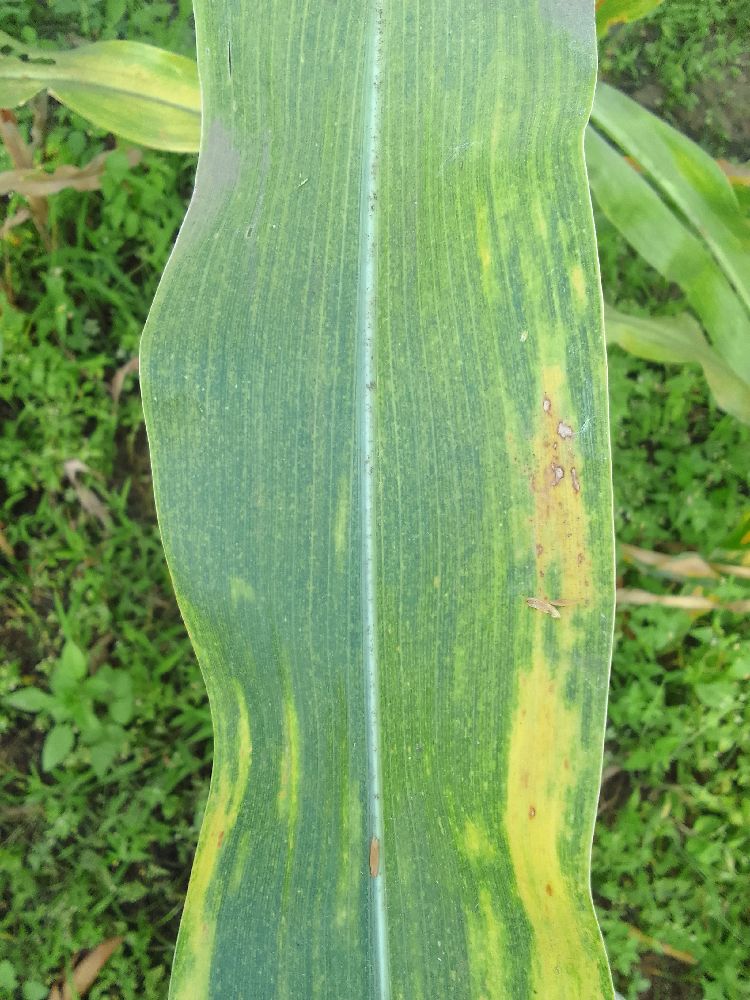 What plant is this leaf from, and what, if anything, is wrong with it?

maize, maize lethal necrosis
